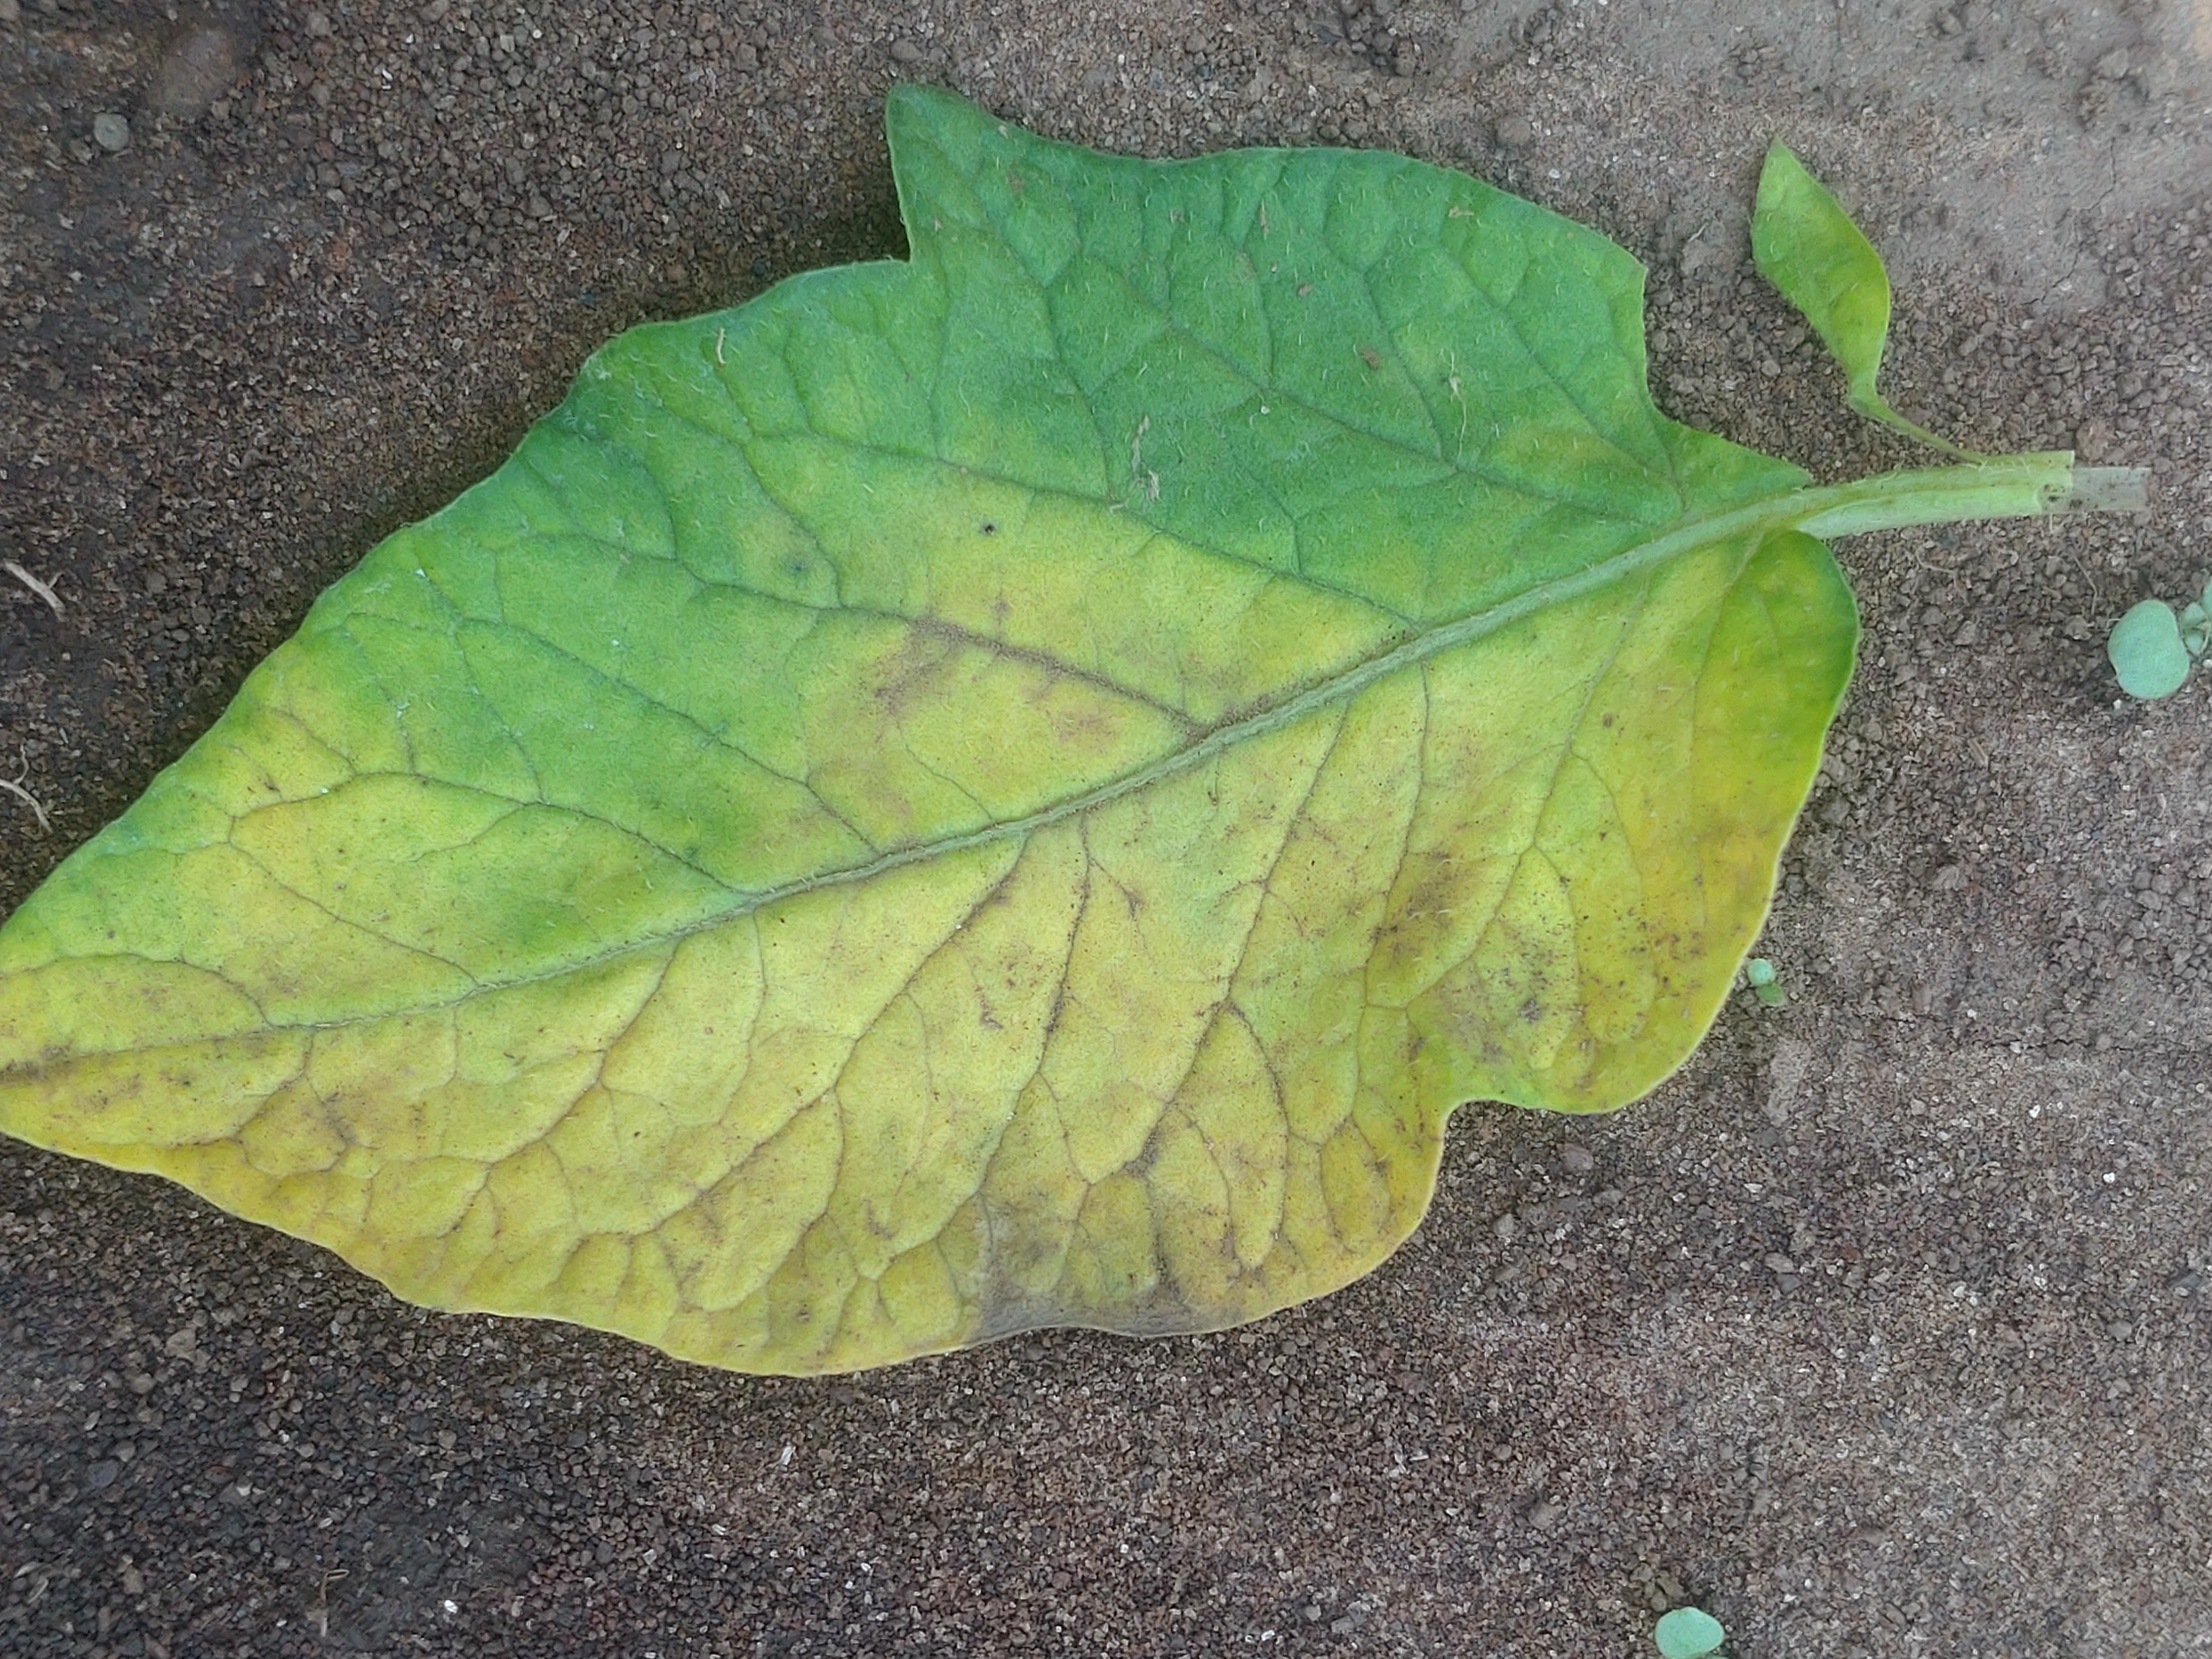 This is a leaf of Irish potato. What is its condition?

late blight
